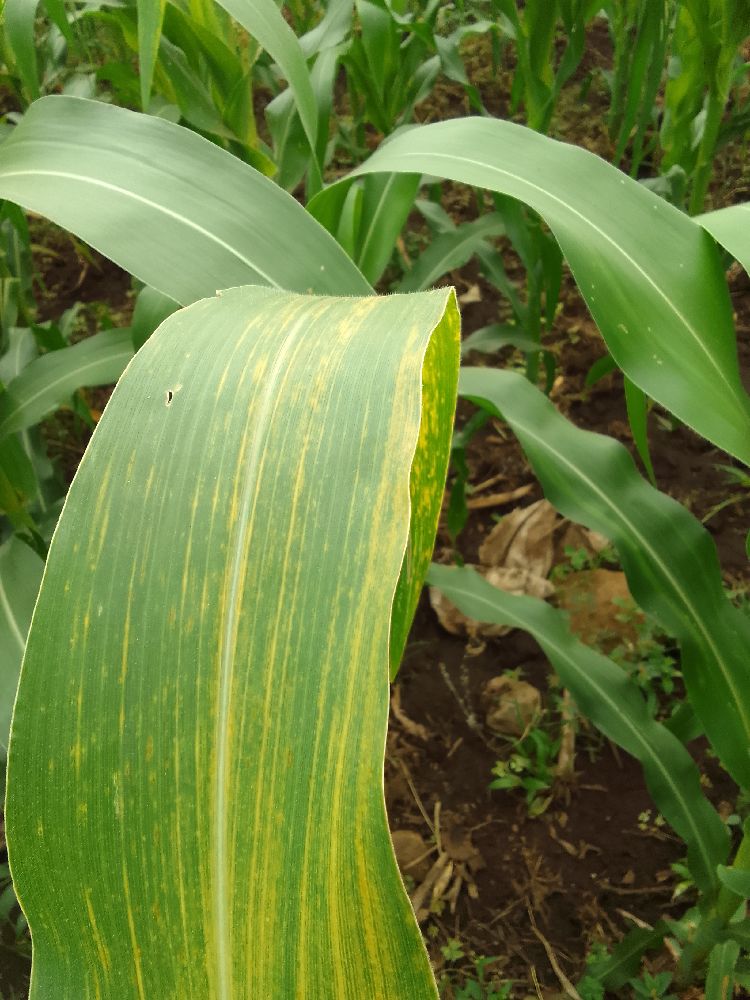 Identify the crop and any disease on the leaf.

maize, maize lethal necrosis
